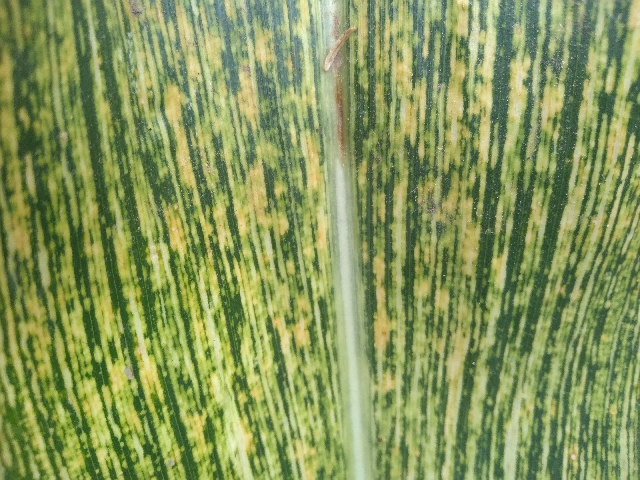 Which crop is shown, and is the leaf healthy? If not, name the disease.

maize, maize streak virus
